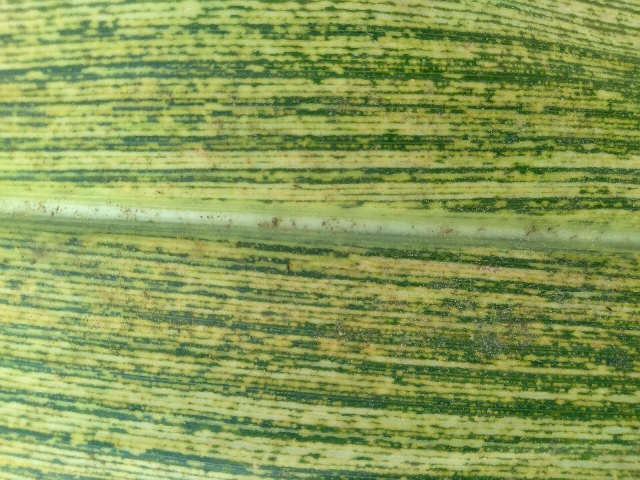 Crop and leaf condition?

maize, maize streak virus
